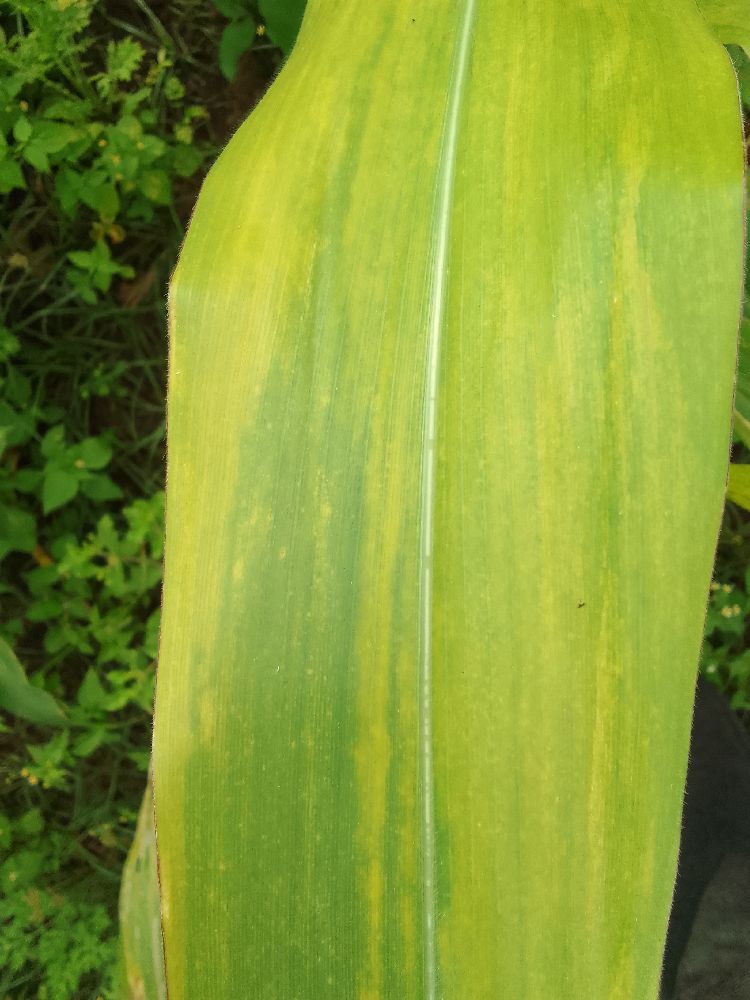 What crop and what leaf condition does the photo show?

maize, maize lethal necrosis
